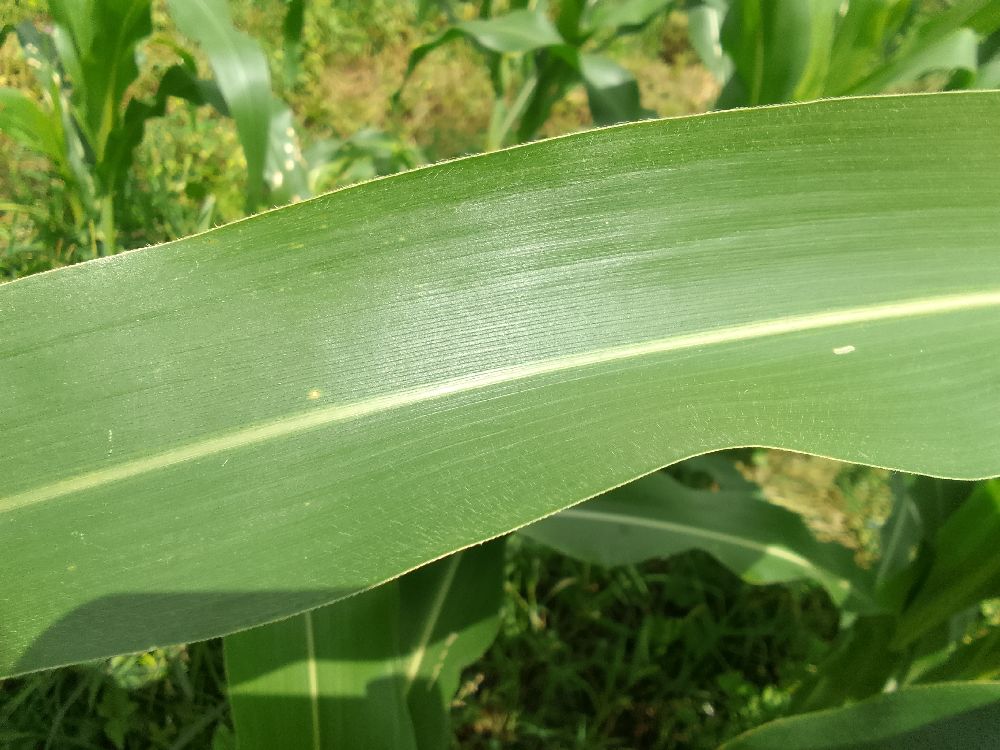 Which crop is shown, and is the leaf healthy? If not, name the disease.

maize, healthy
